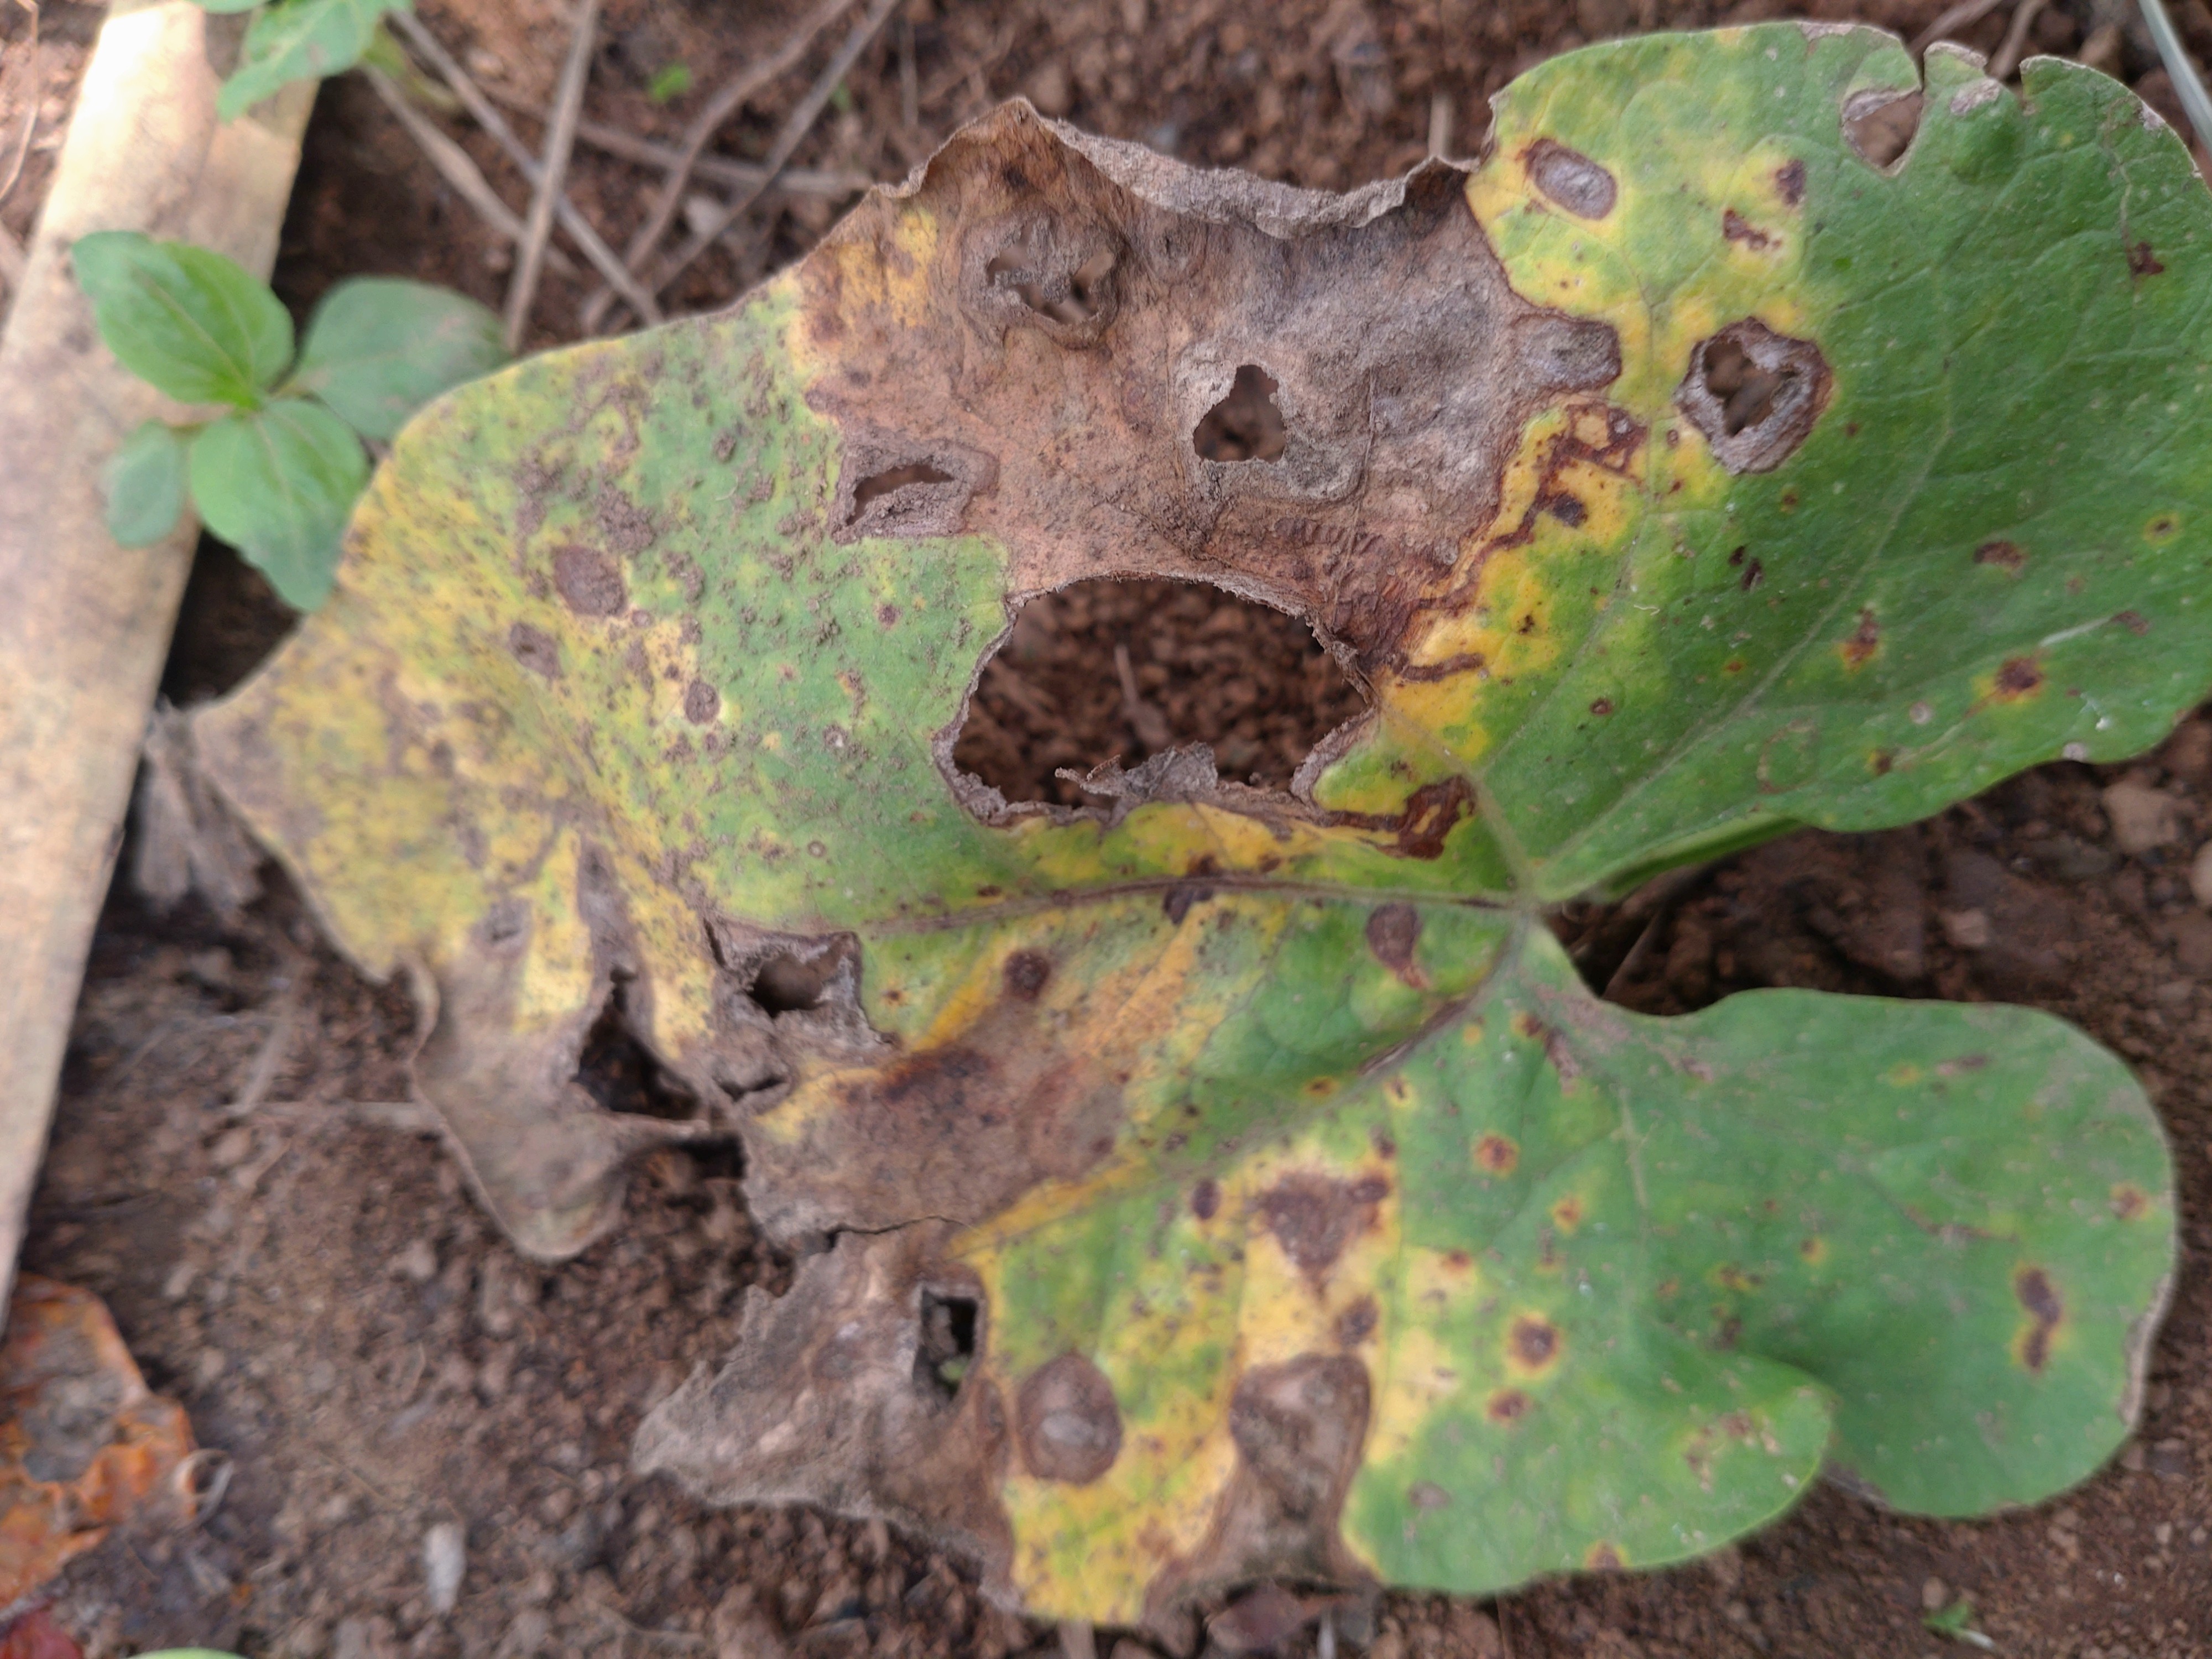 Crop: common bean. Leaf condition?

rust
